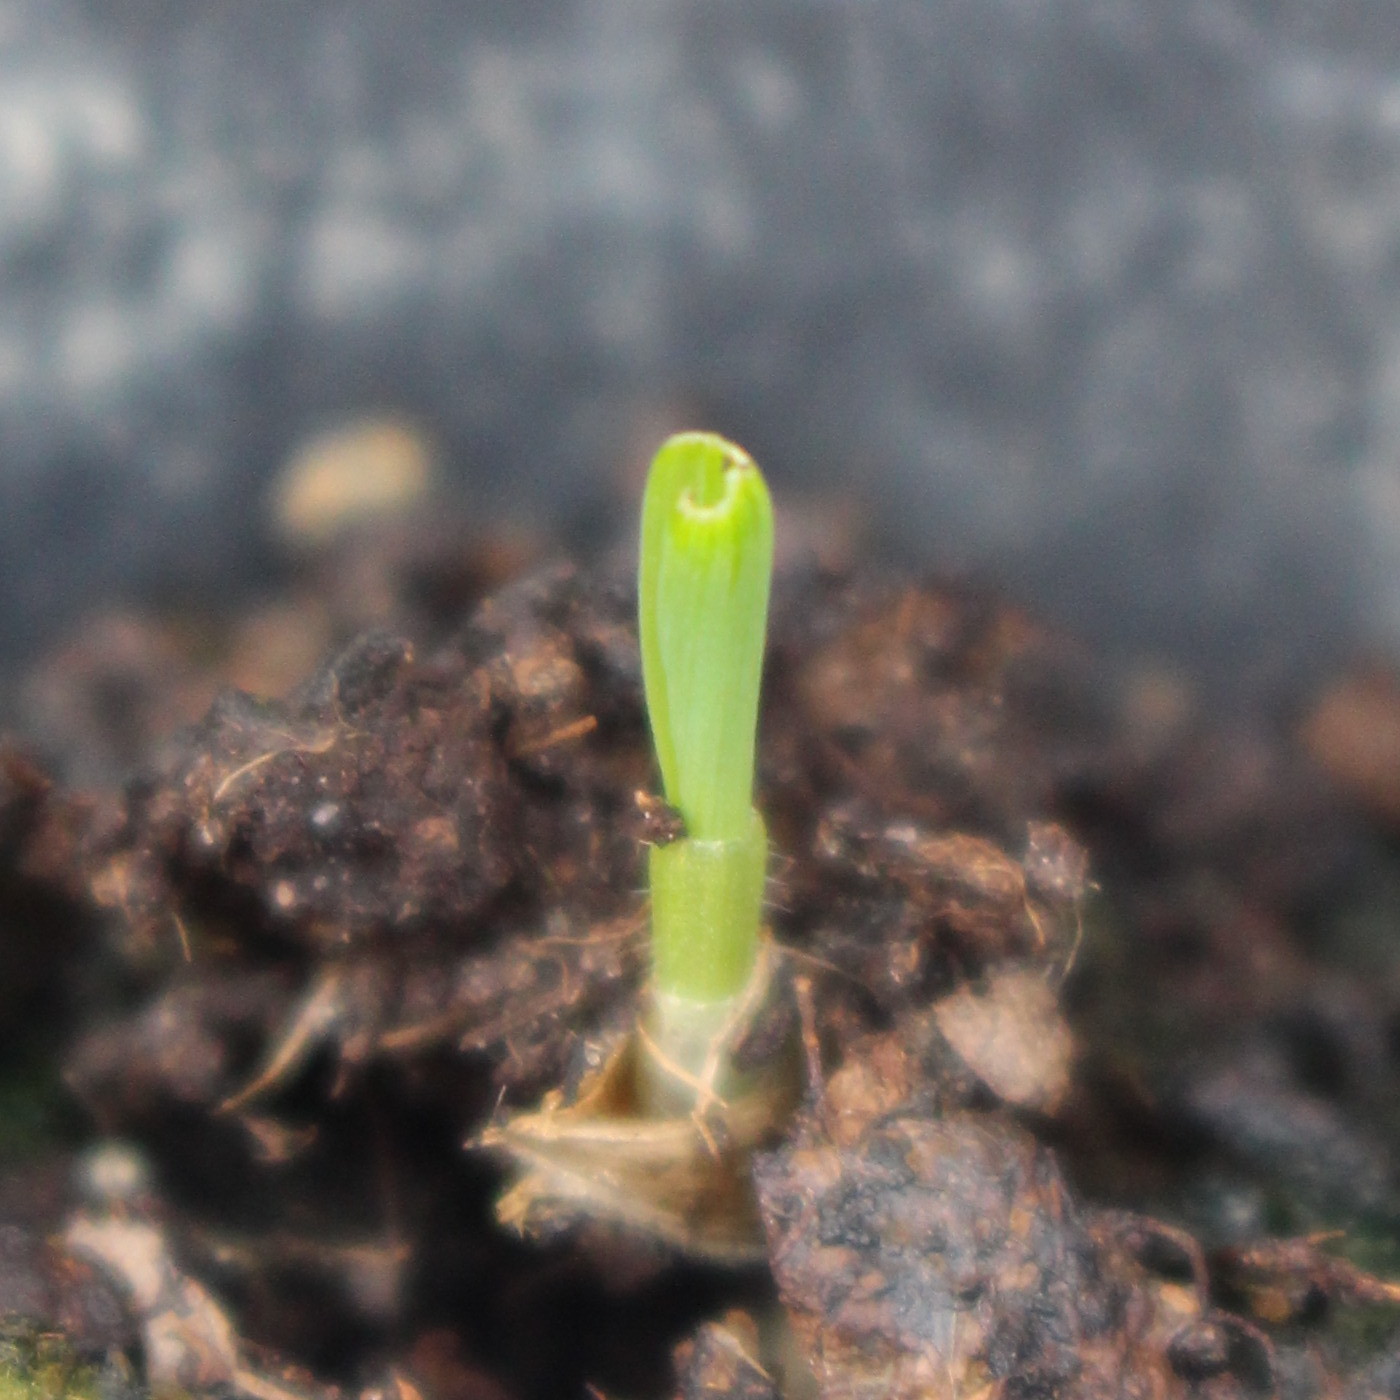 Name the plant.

Avena sterilis
